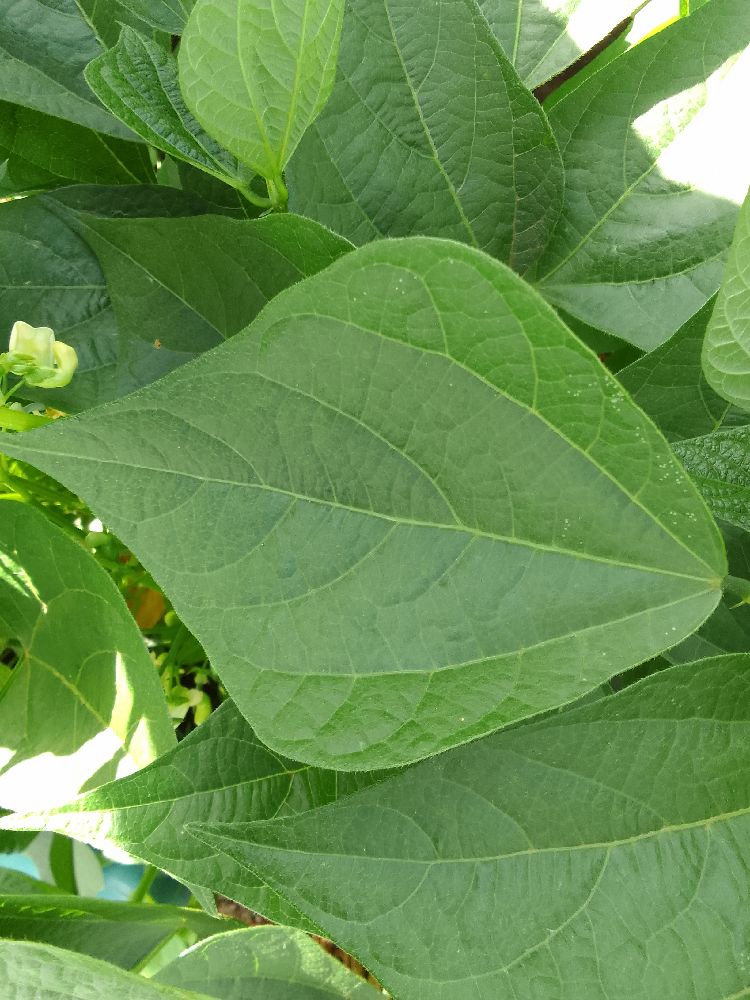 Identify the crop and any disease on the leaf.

common bean, healthy
